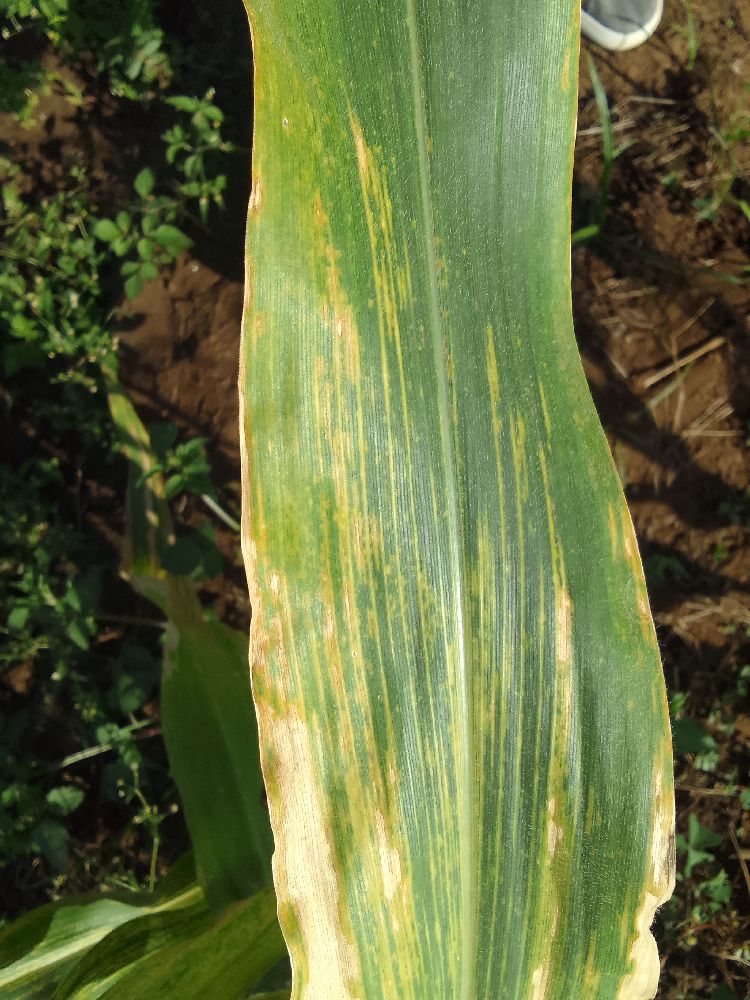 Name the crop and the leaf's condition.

maize, maize lethal necrosis
